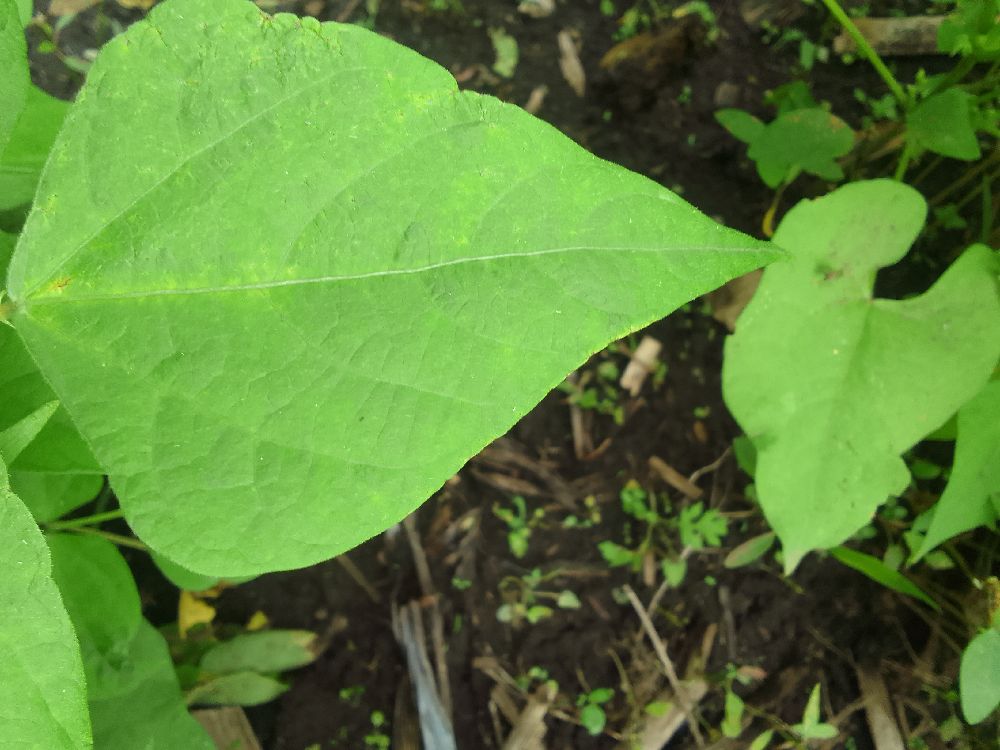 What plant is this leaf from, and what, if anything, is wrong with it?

common bean, healthy
